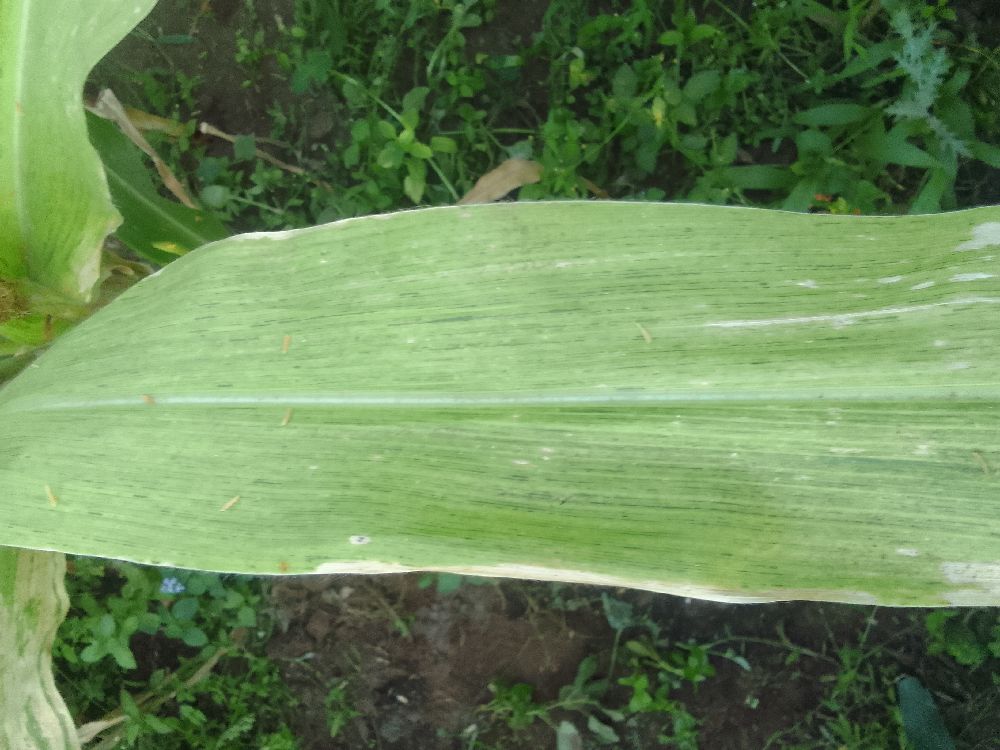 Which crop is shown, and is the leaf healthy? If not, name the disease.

maize, maize lethal necrosis
